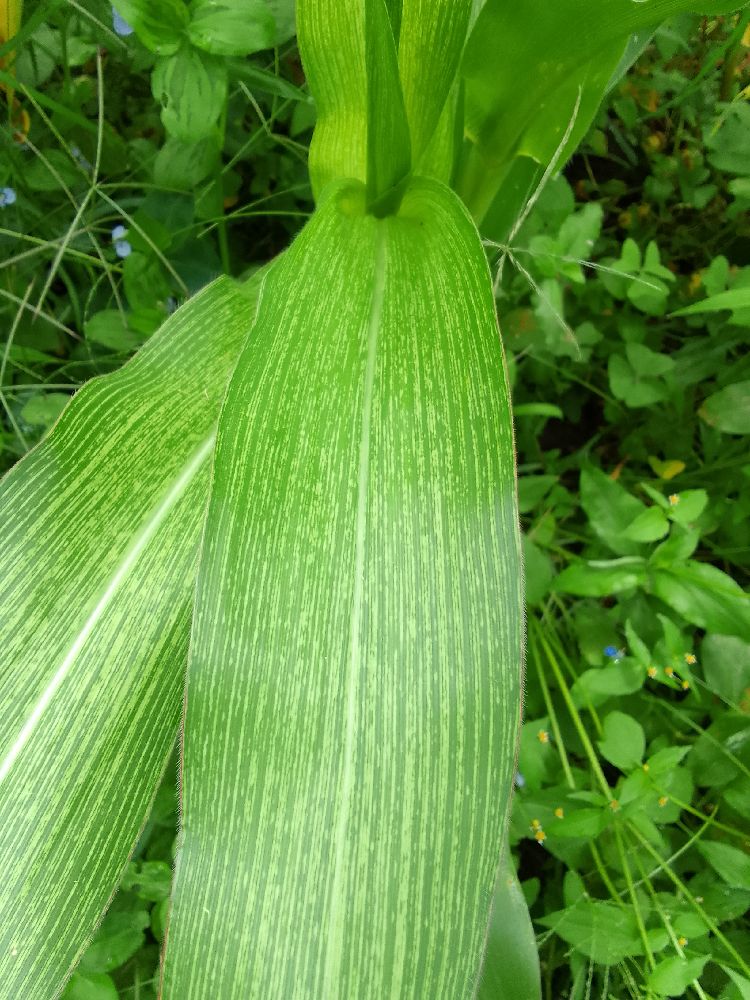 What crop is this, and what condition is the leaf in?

maize, maize streak virus
